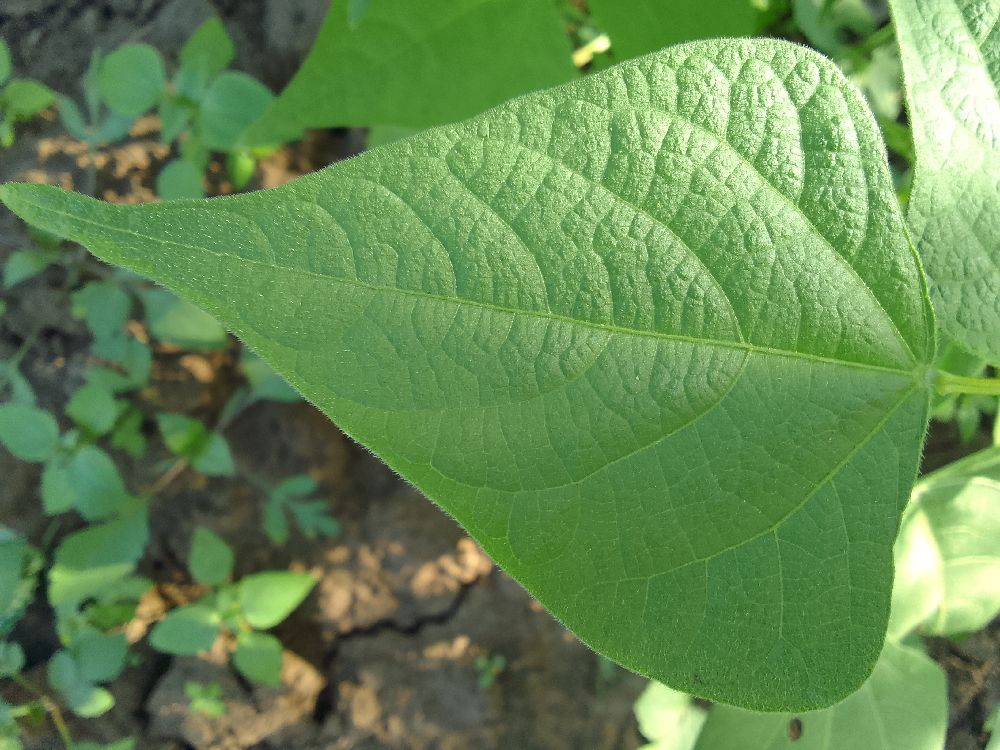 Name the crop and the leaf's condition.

common bean, healthy
